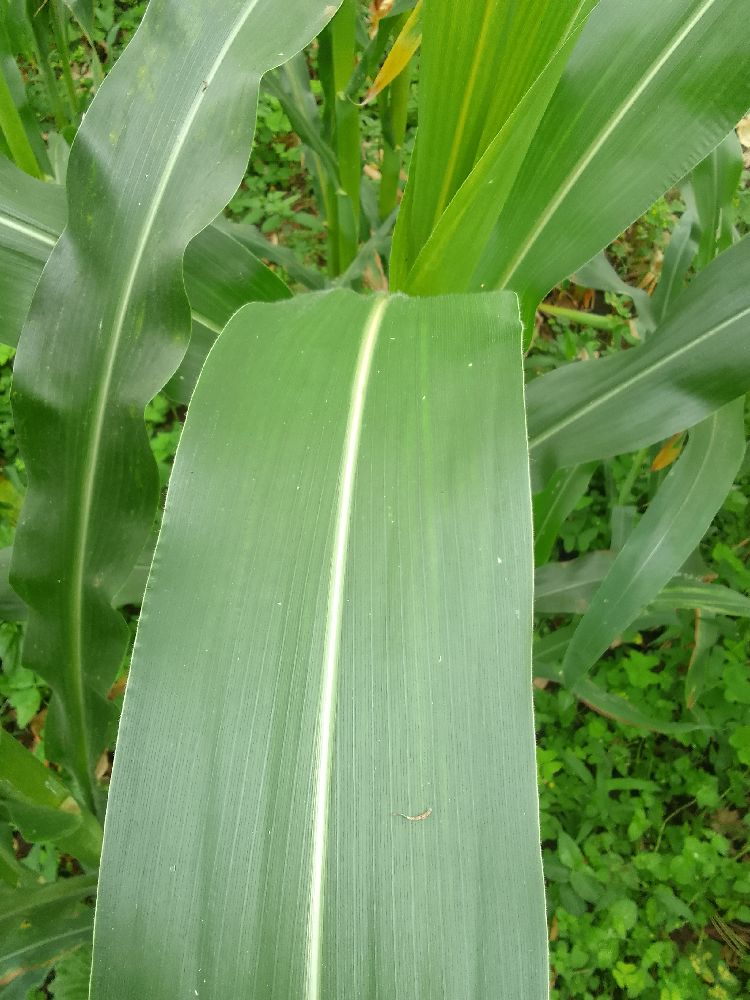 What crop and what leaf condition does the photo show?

maize, healthy
